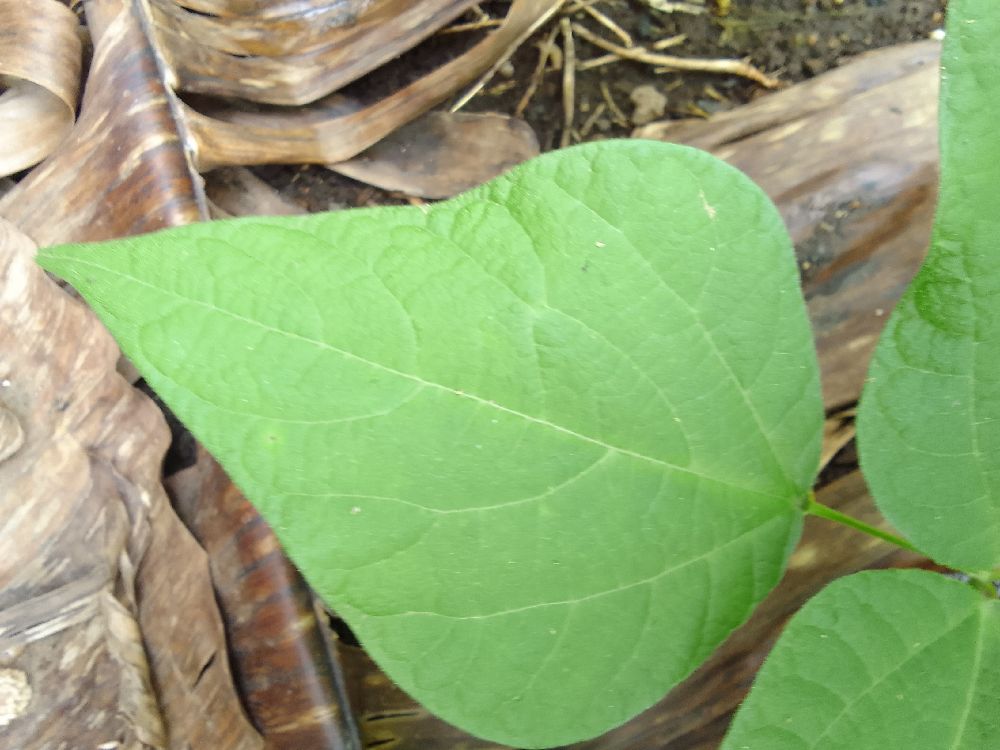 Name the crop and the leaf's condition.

common bean, healthy
